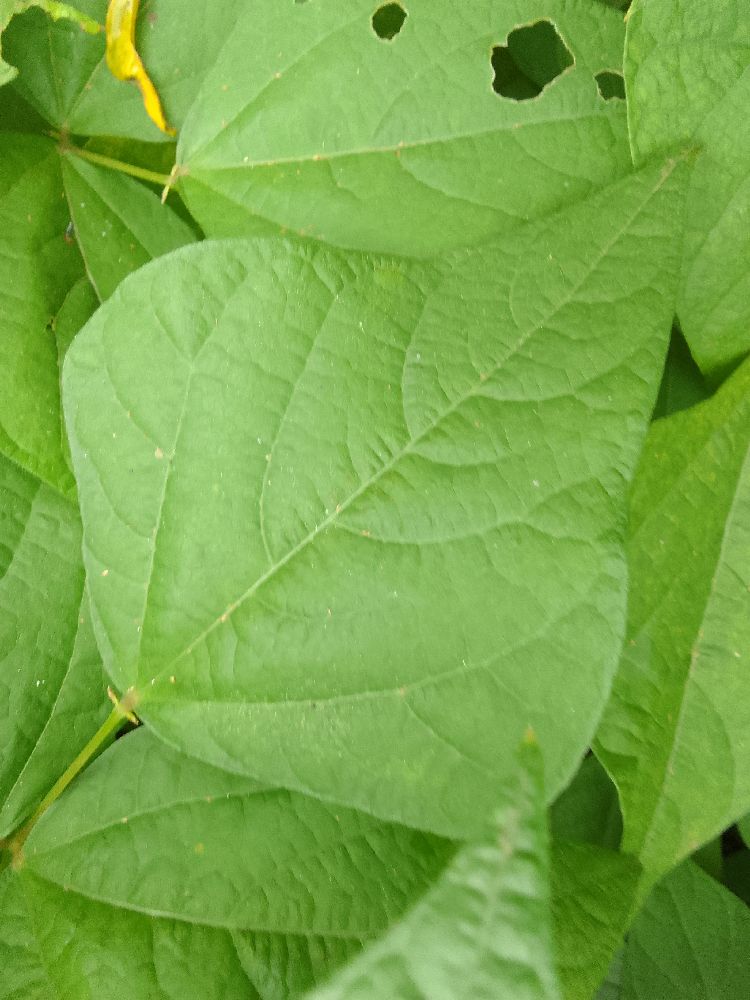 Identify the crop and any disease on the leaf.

common bean, healthy
